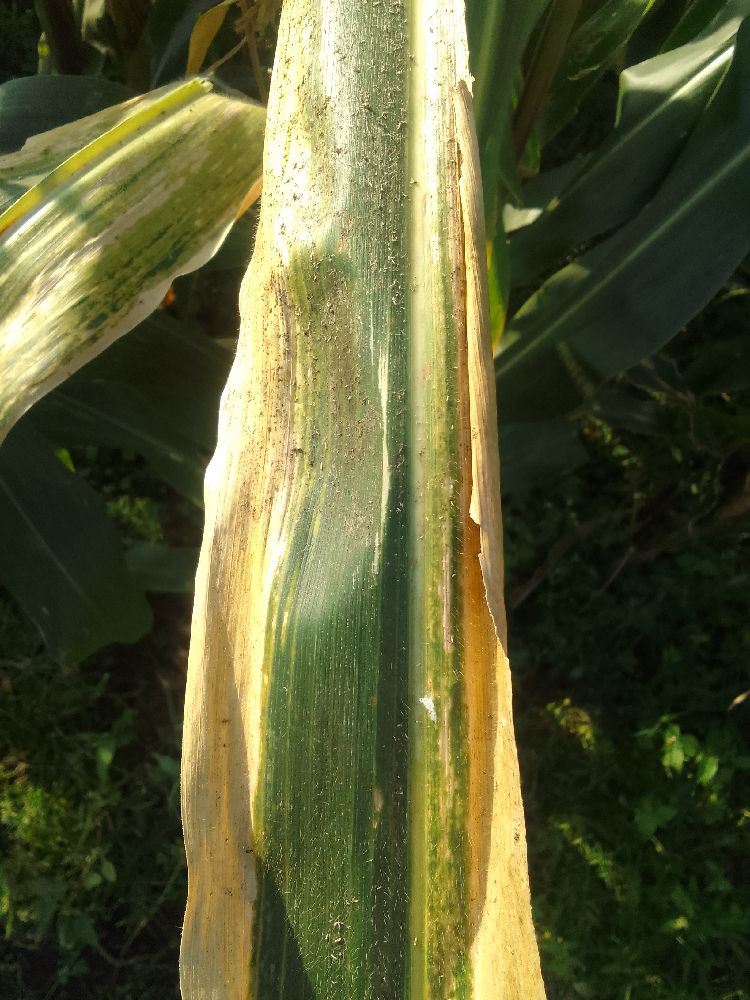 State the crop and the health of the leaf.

maize, maize lethal necrosis
